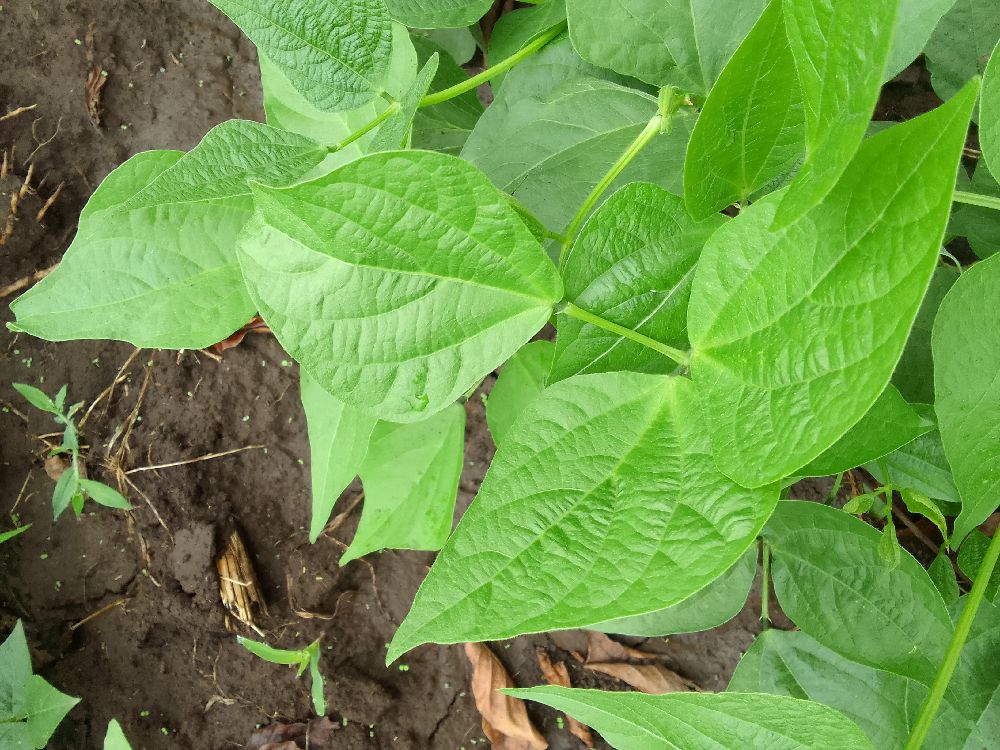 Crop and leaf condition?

common bean, healthy
